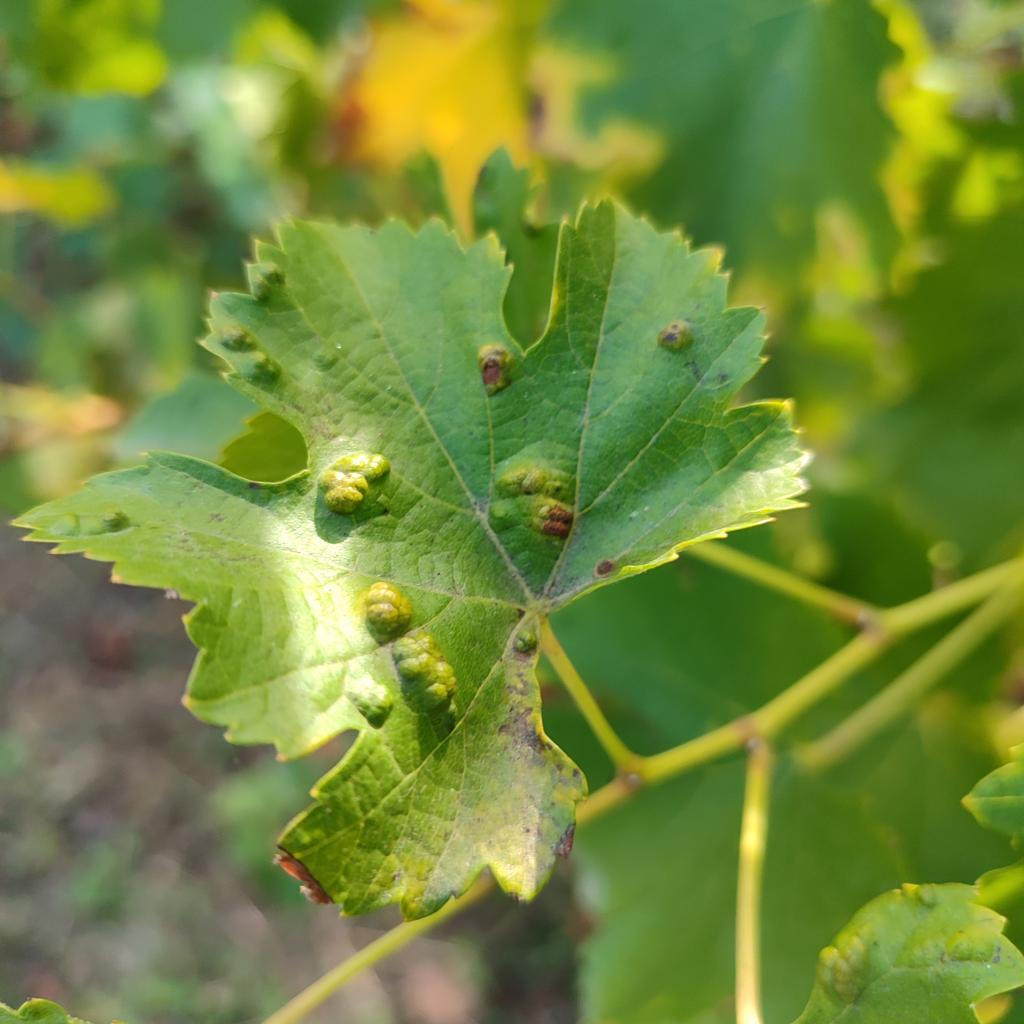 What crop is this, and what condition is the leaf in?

grapevine, erineum mite
